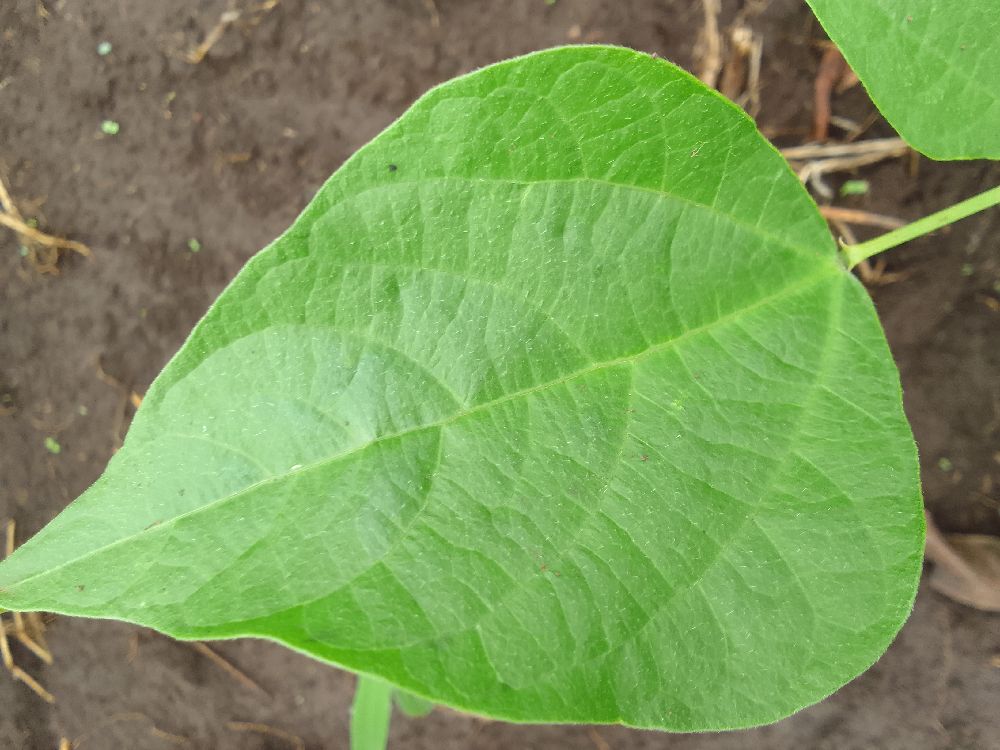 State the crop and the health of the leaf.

common bean, healthy
